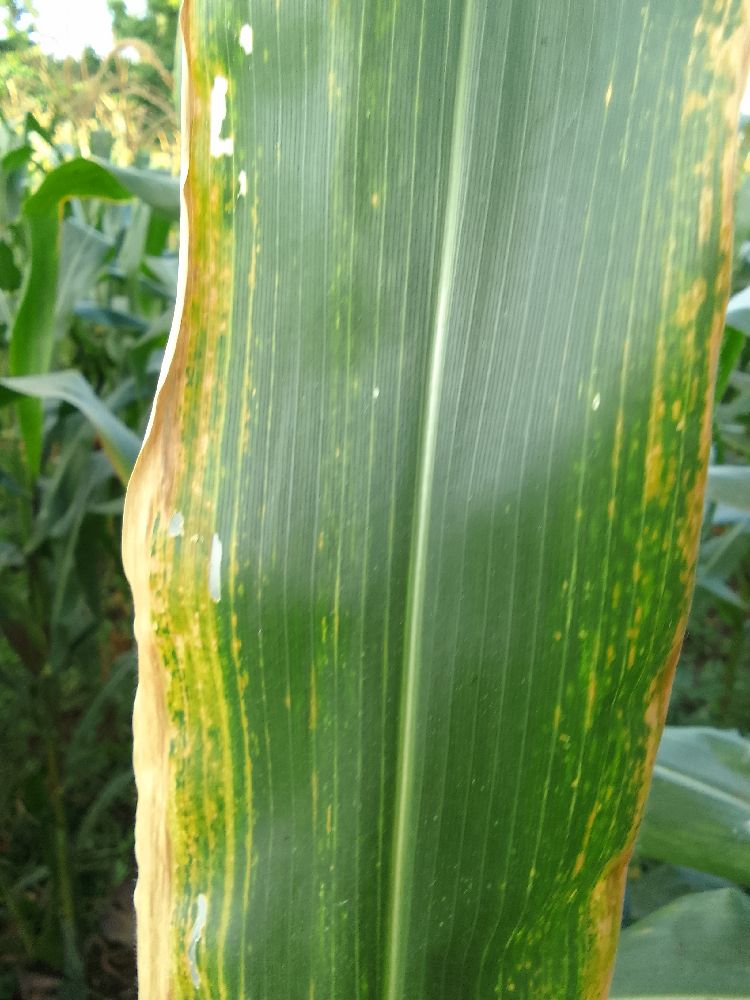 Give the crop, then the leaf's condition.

maize, maize lethal necrosis
